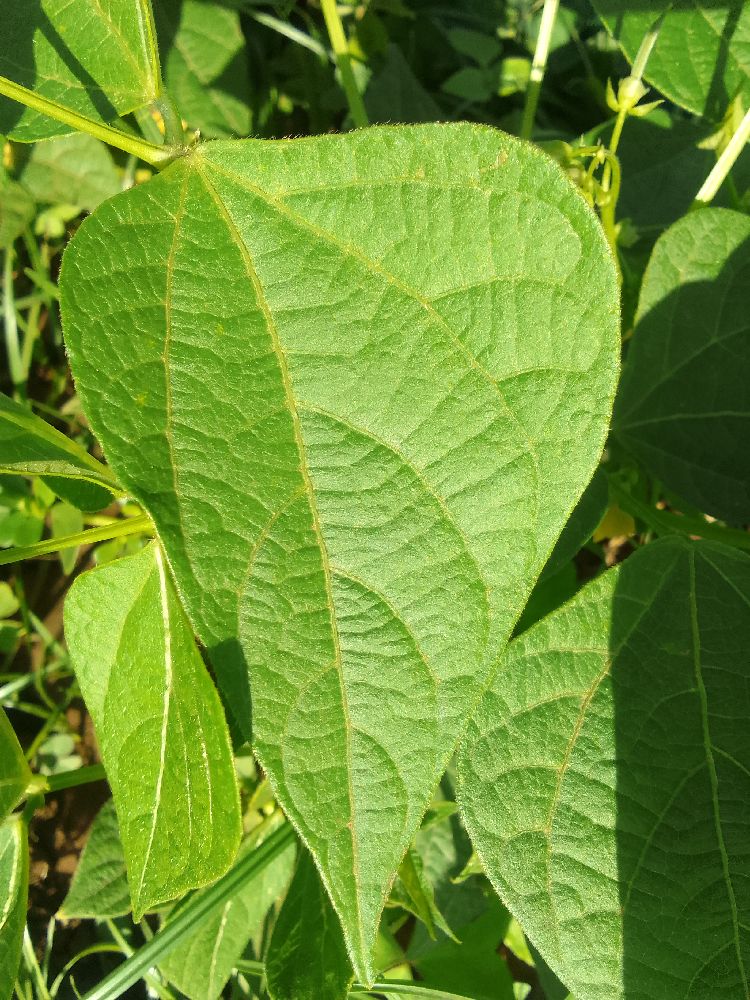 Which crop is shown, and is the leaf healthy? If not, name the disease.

common bean, healthy
